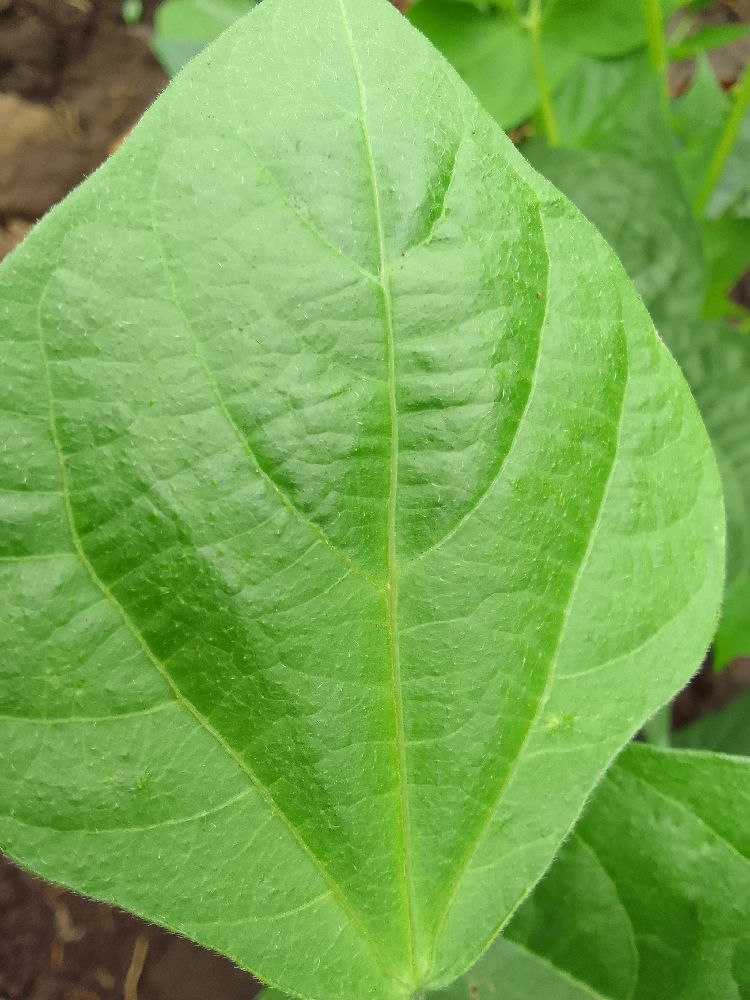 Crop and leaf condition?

common bean, healthy
